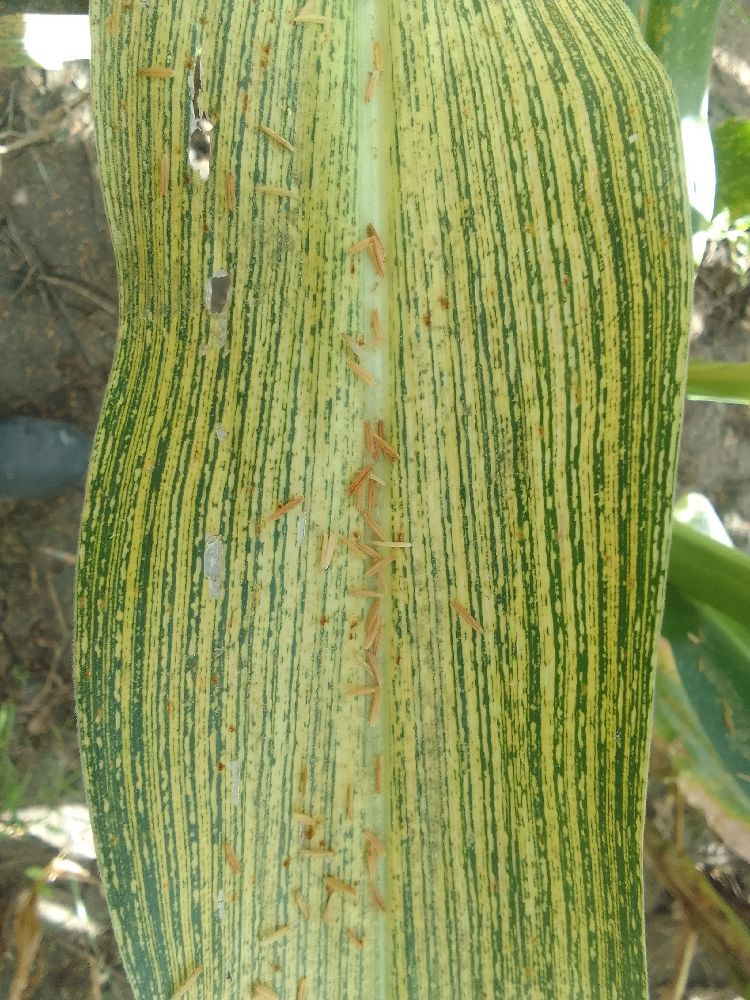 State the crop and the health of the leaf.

maize, maize streak virus
